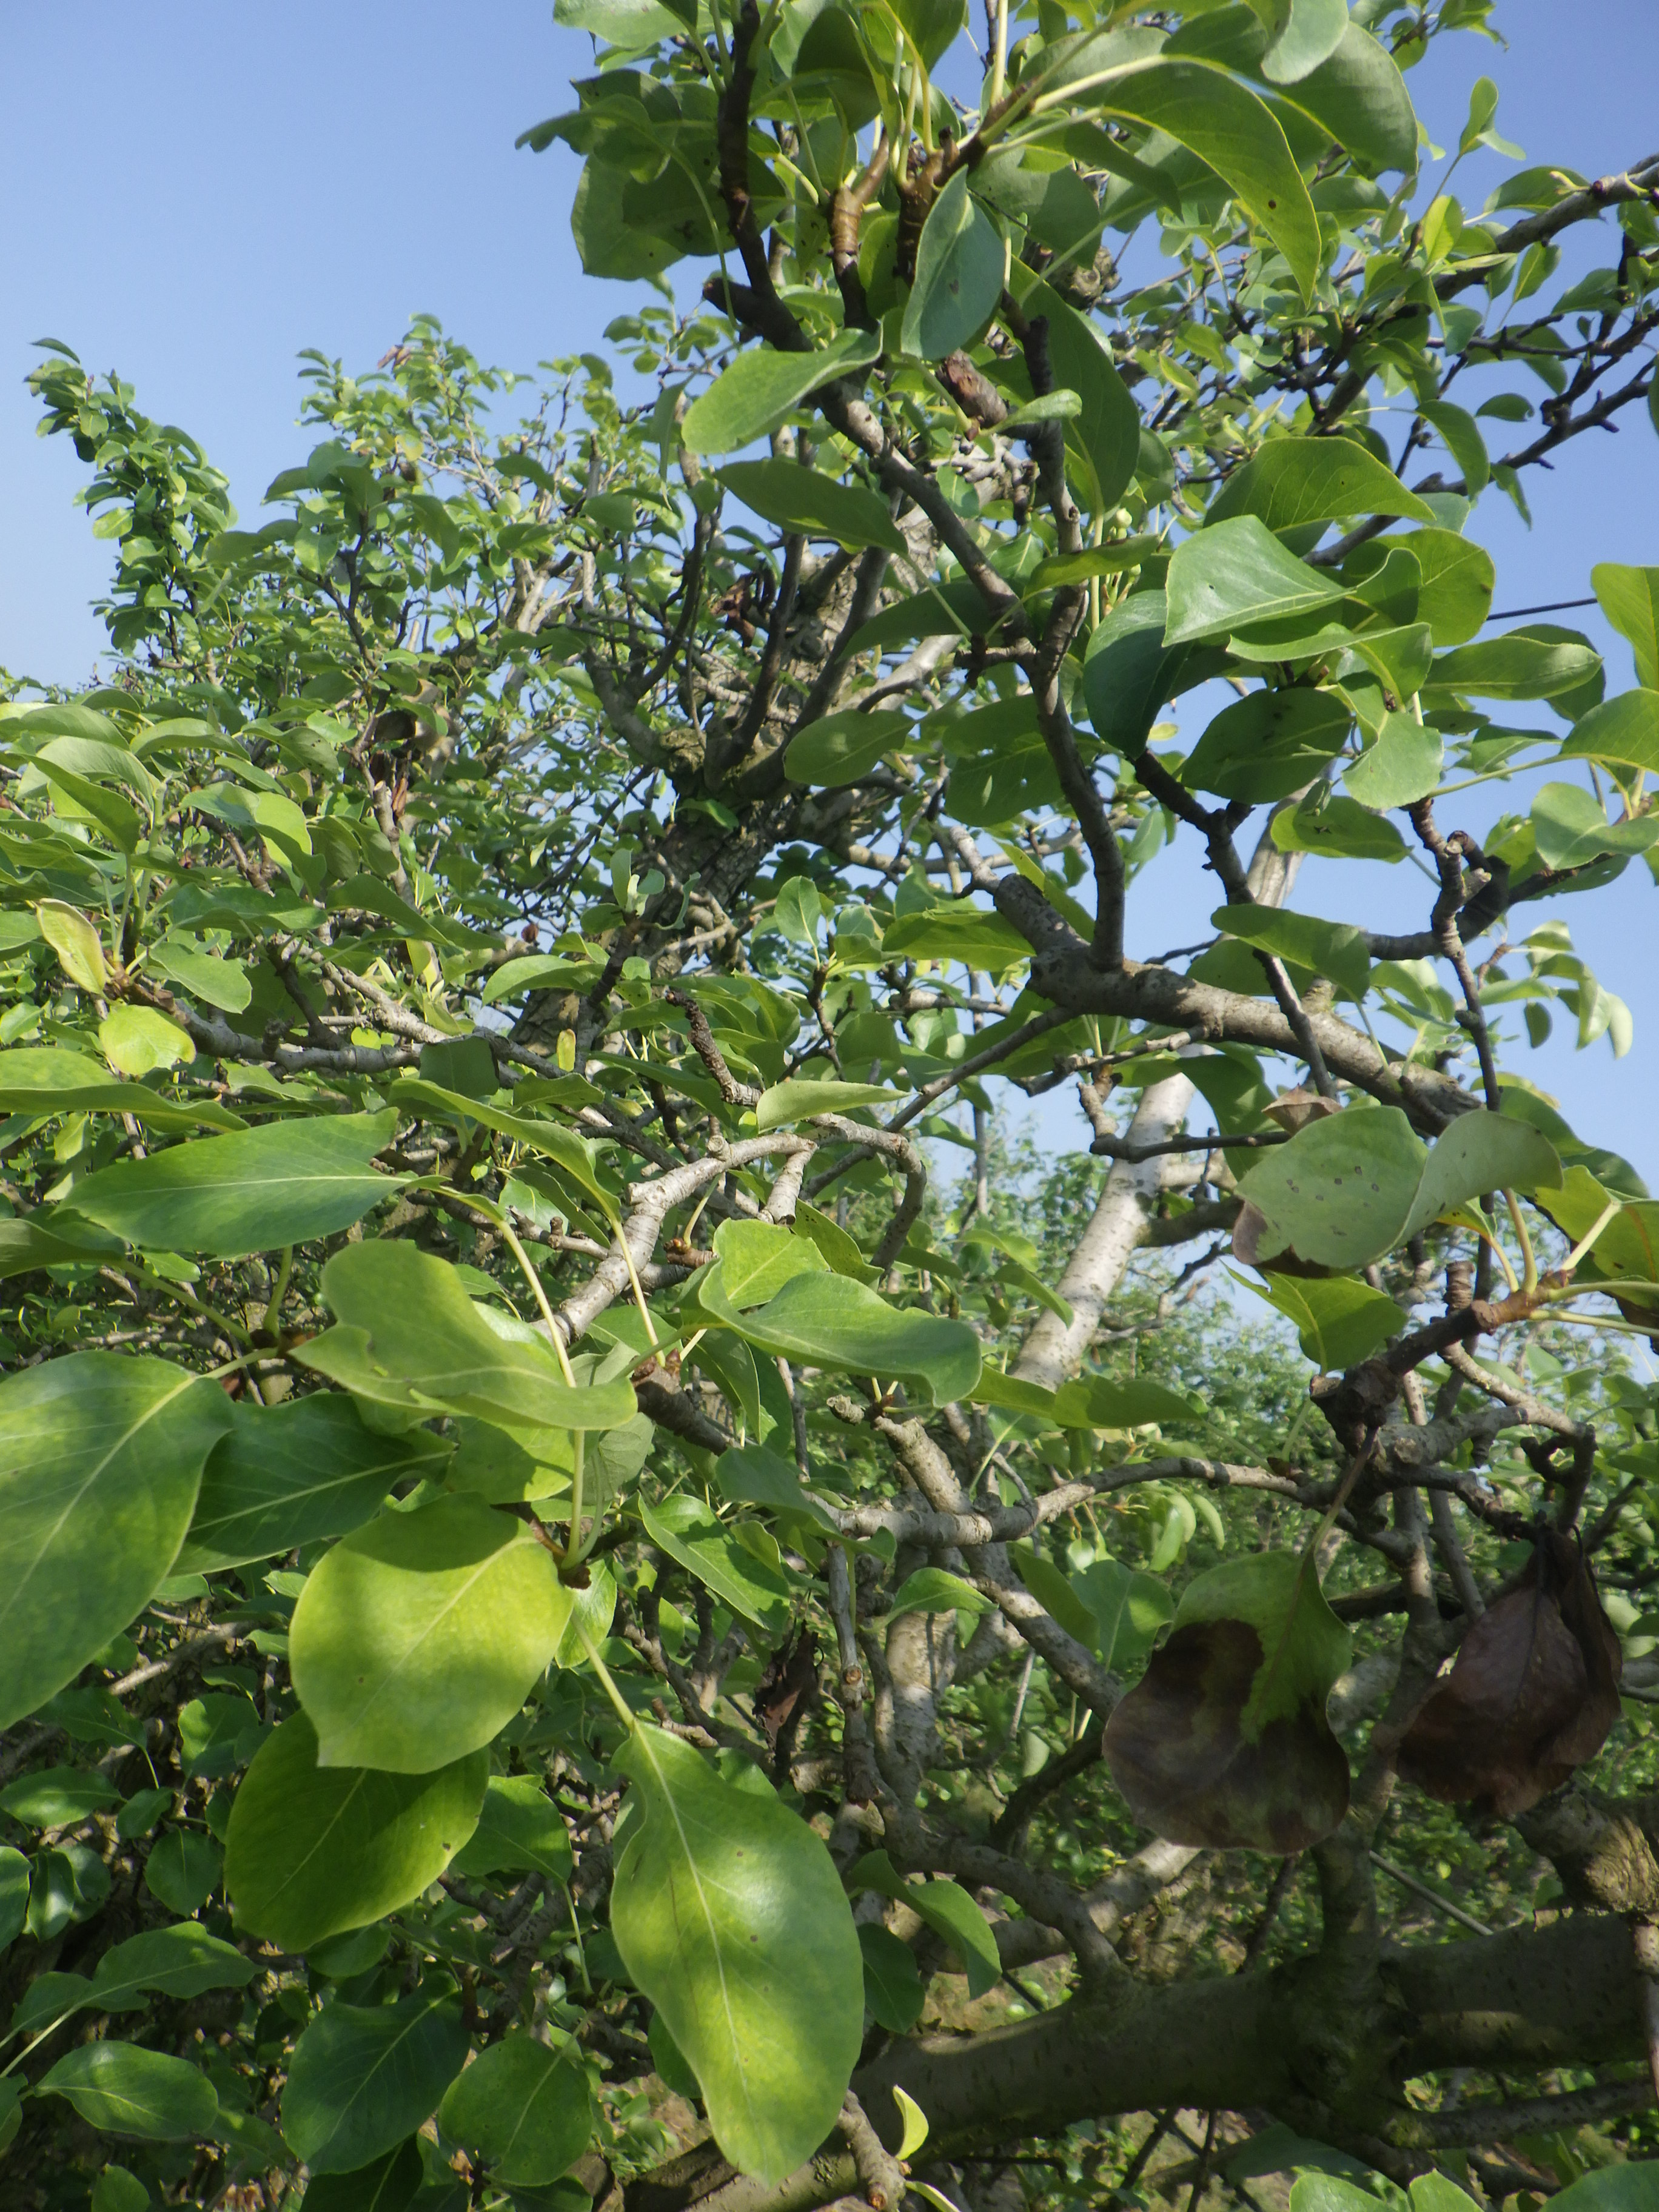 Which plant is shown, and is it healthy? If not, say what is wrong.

pear, black spot, fire blight
